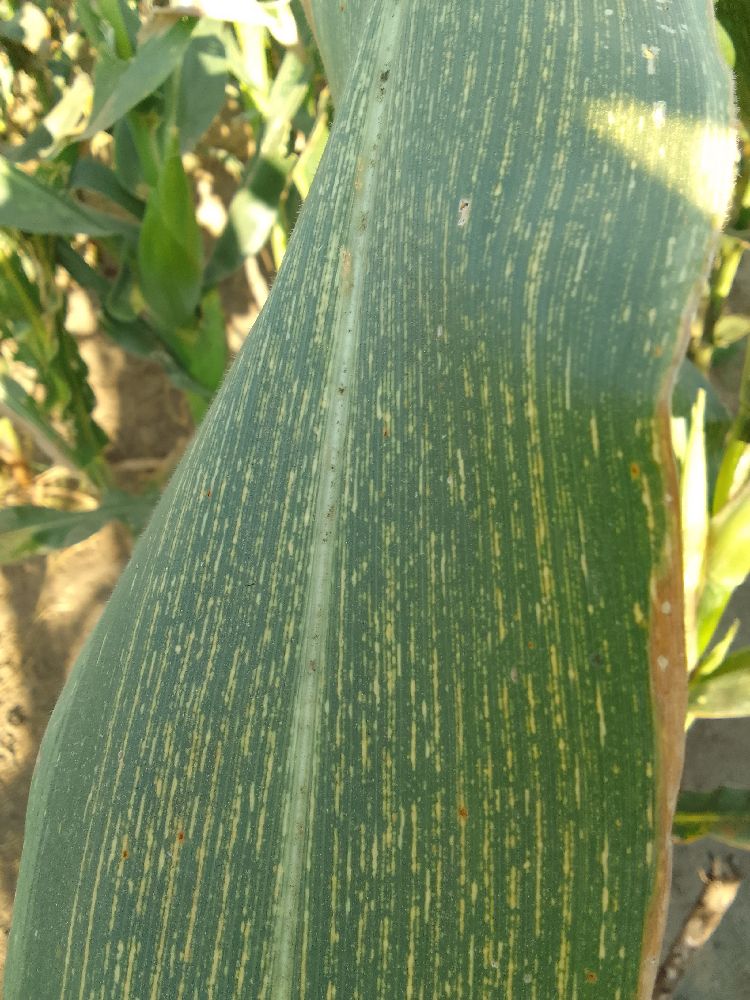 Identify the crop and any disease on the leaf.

maize, maize streak virus
